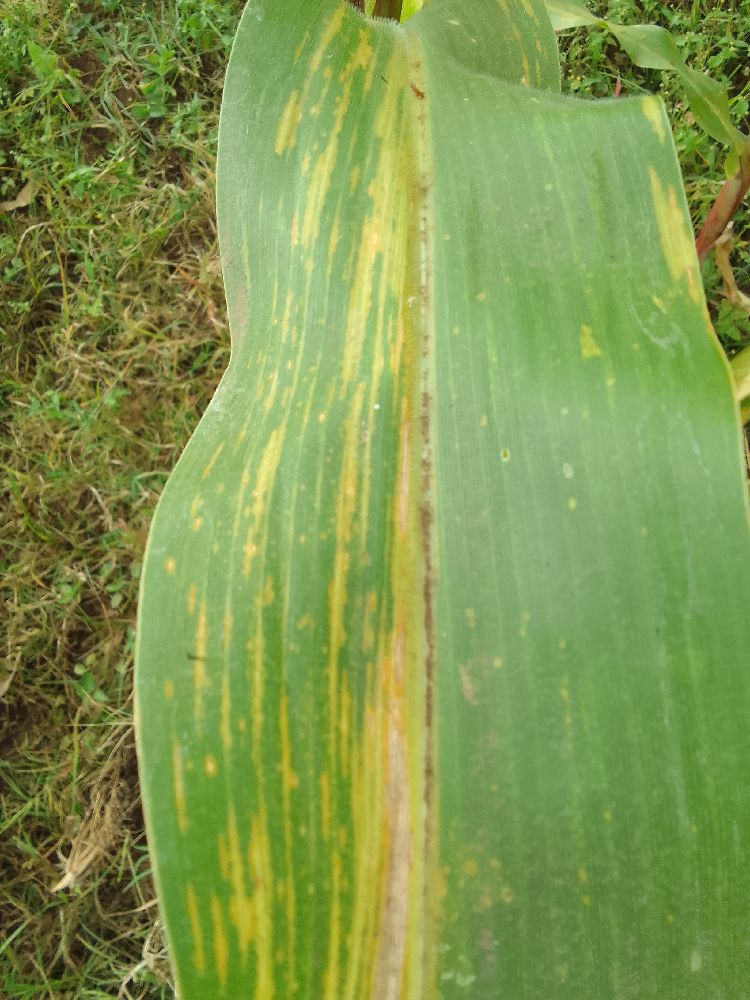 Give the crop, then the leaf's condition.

maize, maize lethal necrosis
